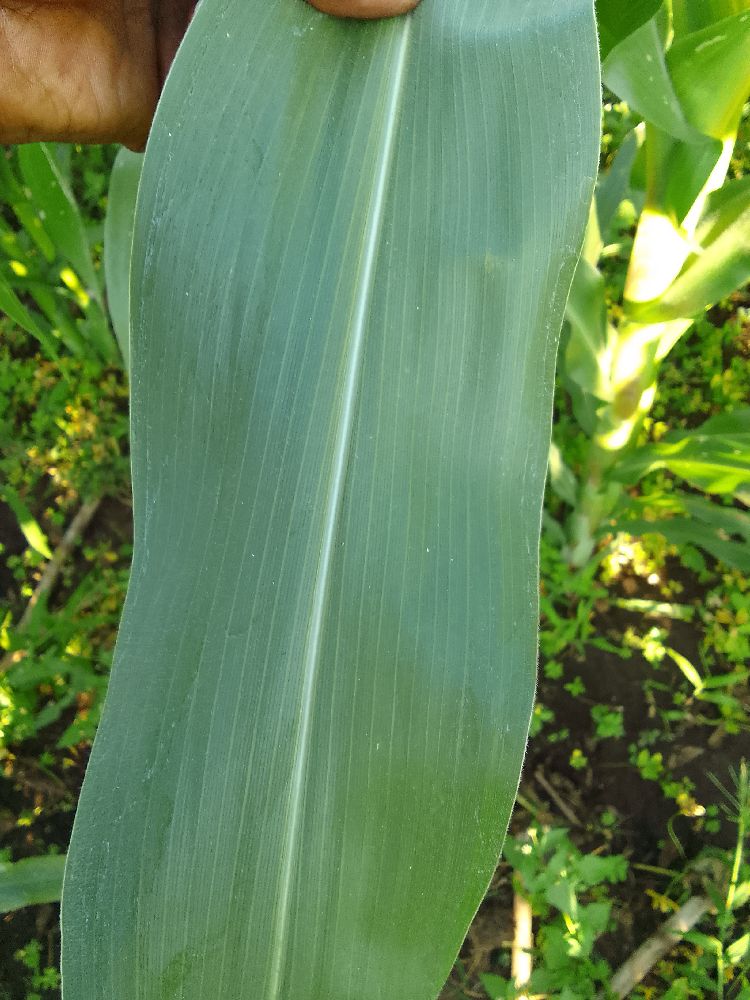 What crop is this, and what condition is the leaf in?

maize, healthy
